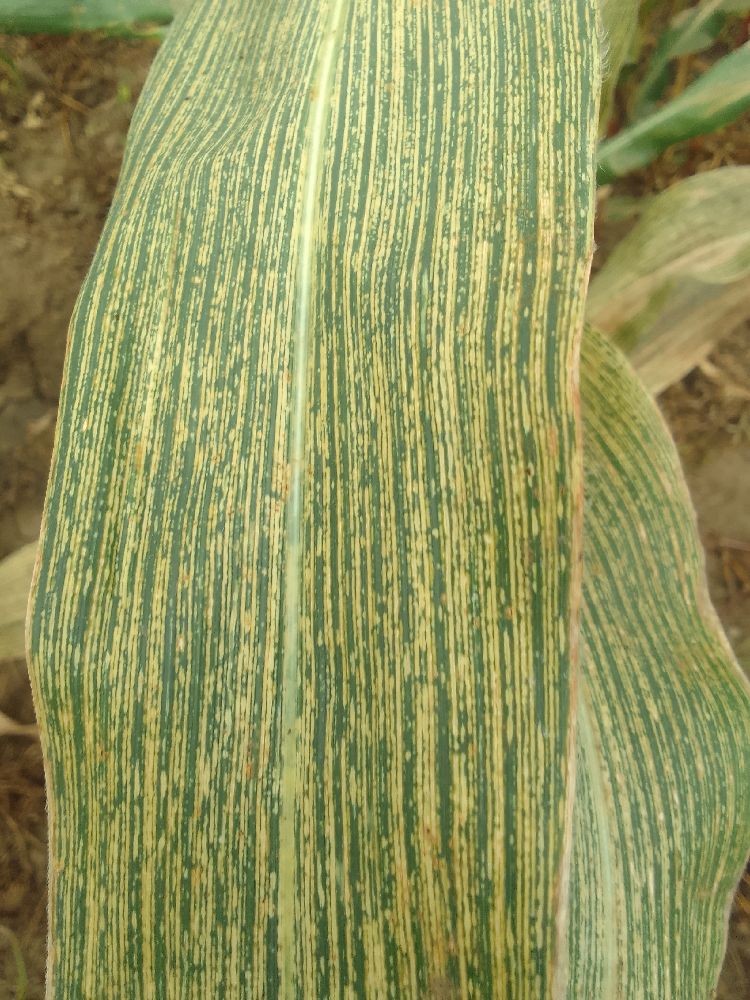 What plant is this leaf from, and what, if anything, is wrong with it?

maize, maize streak virus
